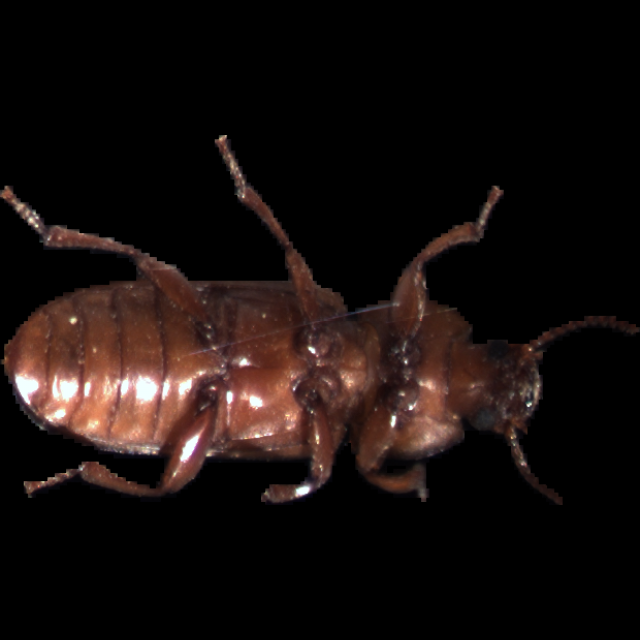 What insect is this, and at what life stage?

mealworm beetle
